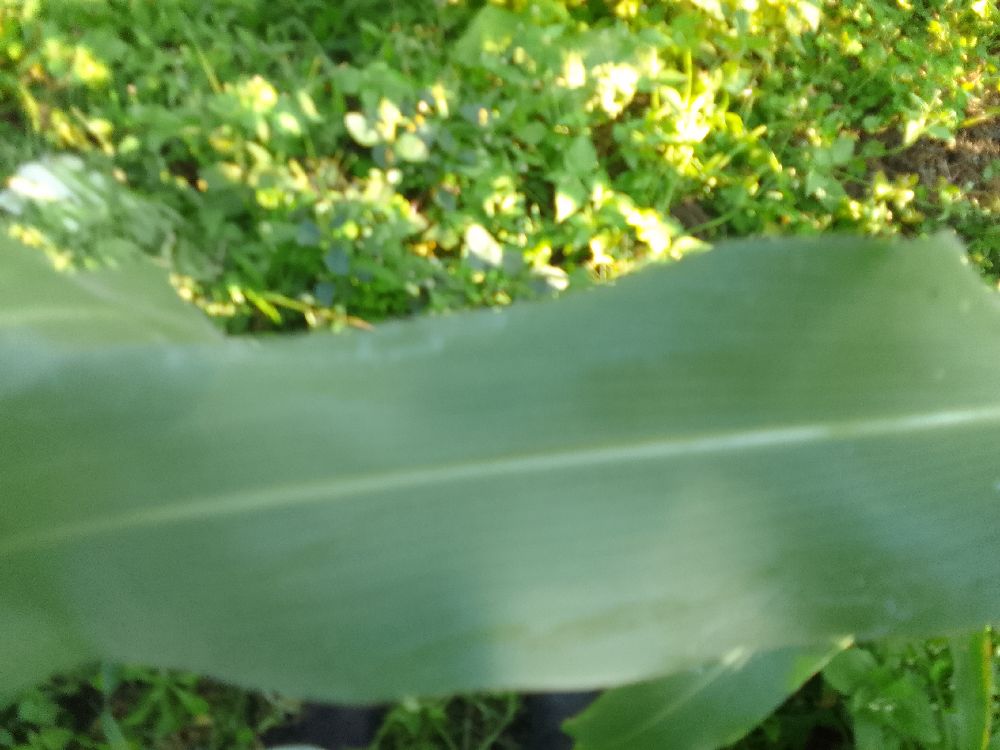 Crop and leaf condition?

maize, healthy
